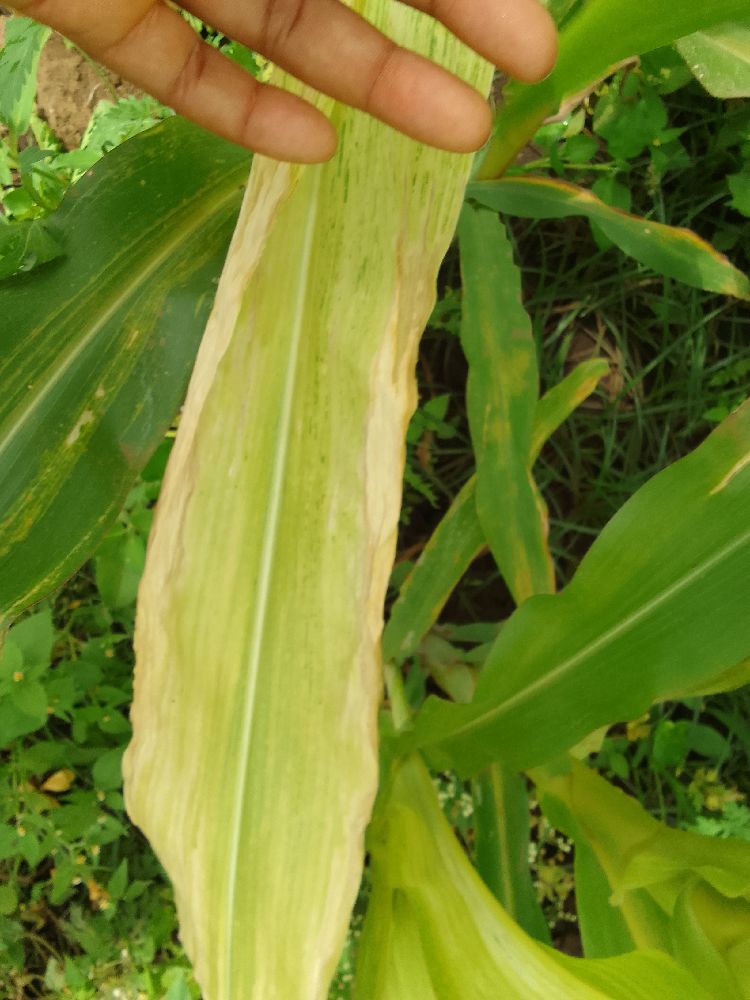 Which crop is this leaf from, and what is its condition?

maize, maize lethal necrosis
